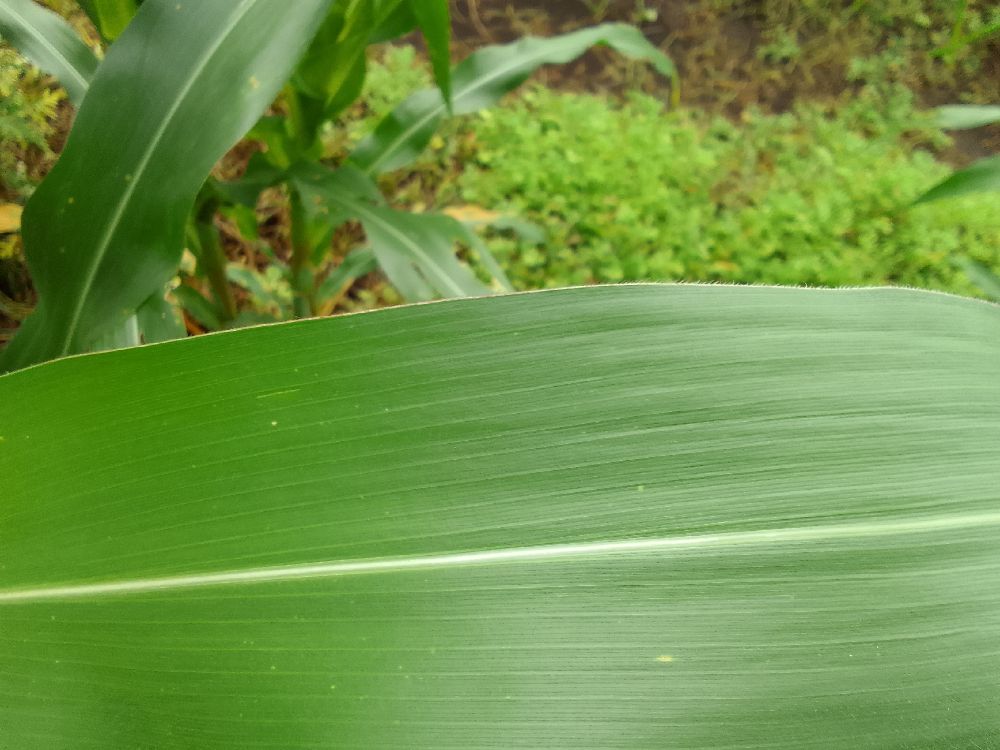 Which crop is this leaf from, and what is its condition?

maize, healthy
